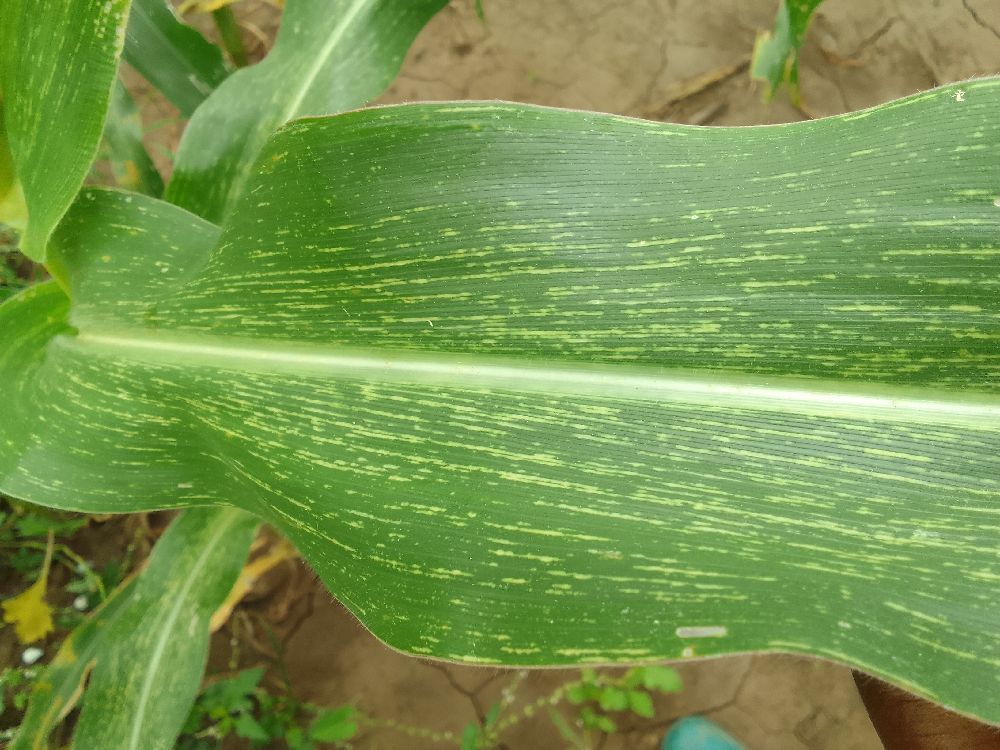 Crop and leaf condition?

maize, maize streak virus
